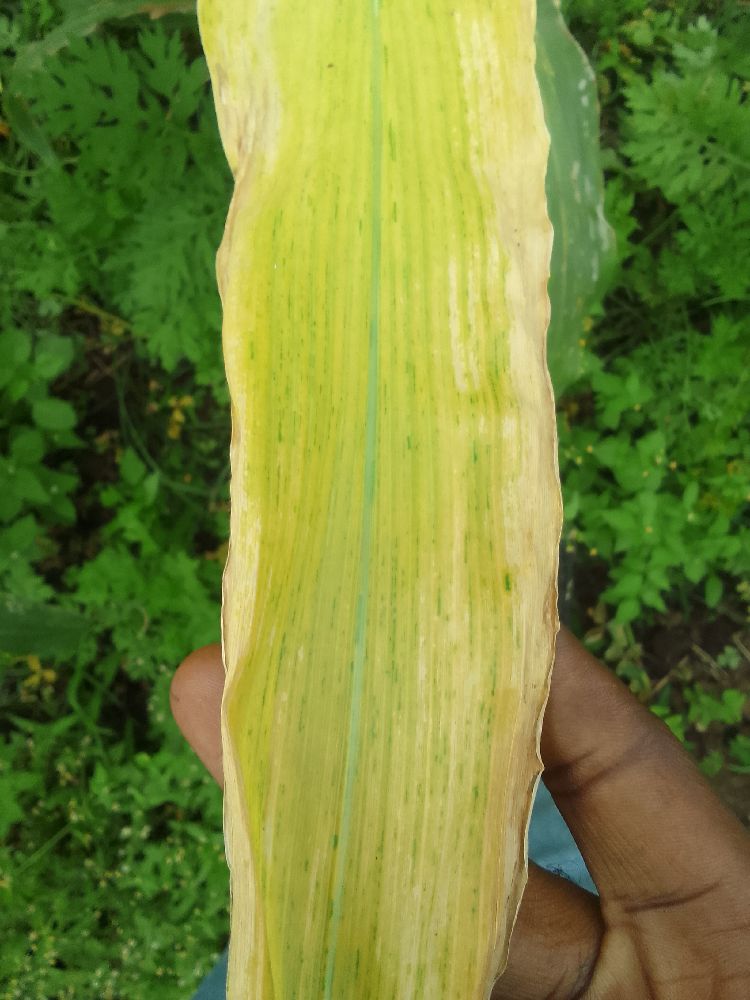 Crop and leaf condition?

maize, maize lethal necrosis
